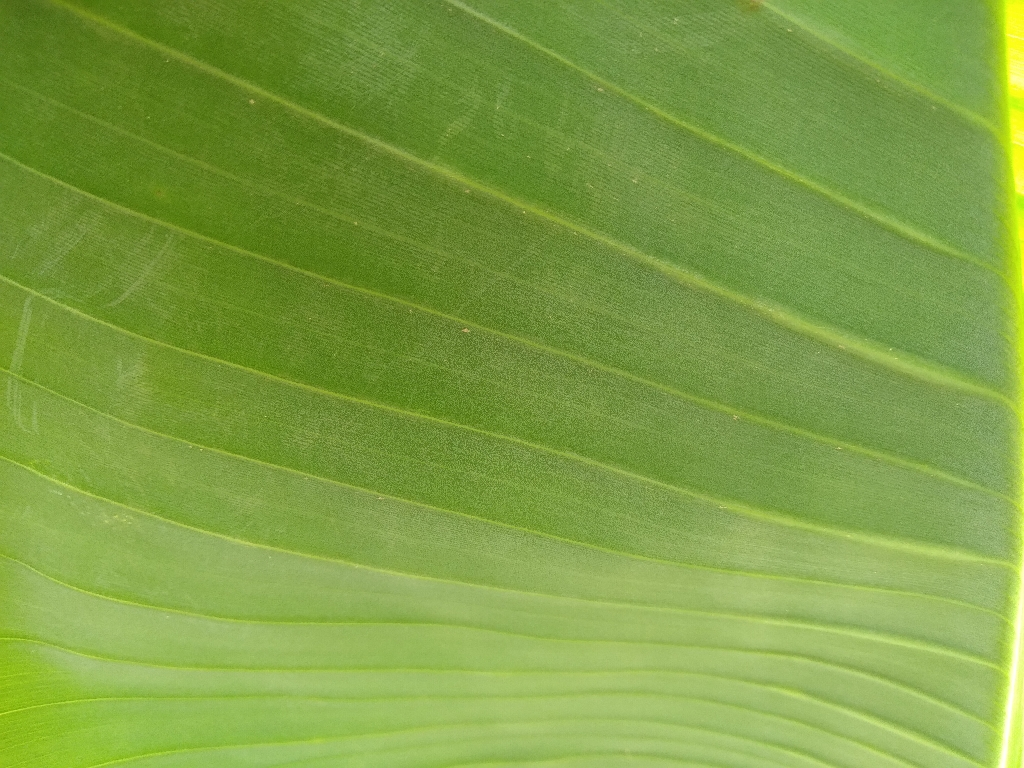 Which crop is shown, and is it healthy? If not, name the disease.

banana, healthy
